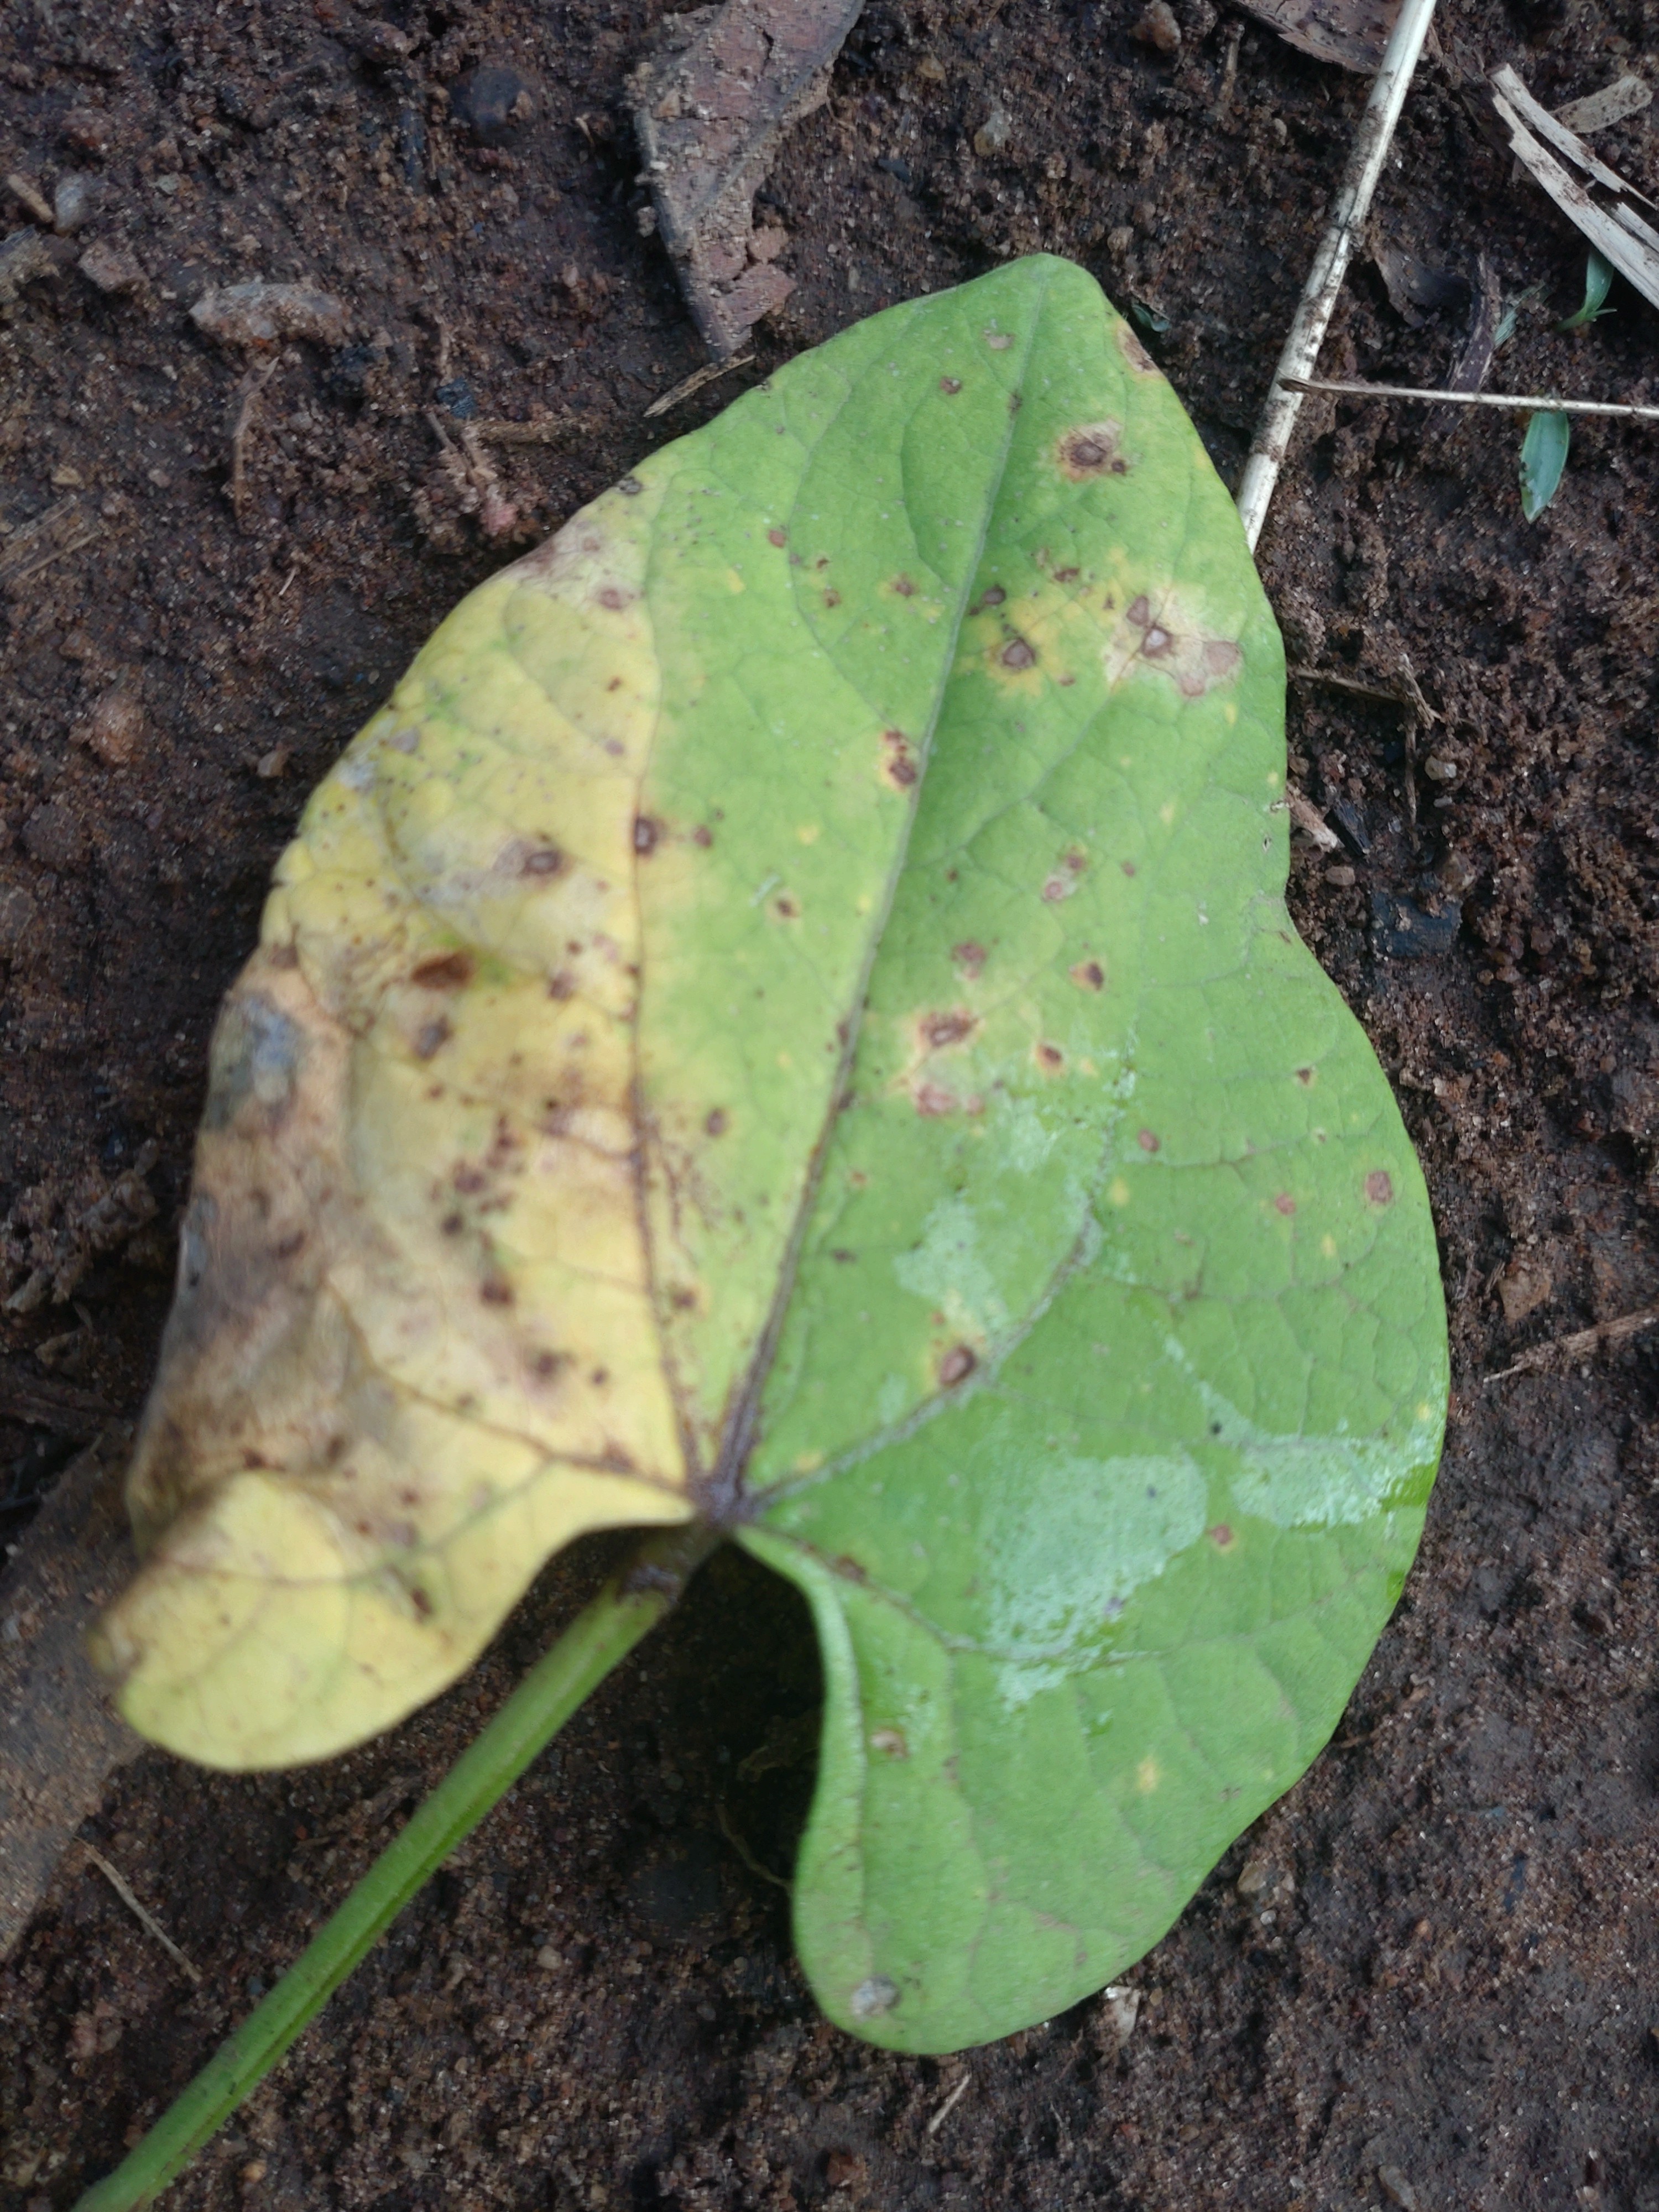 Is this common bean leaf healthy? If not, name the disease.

rust
